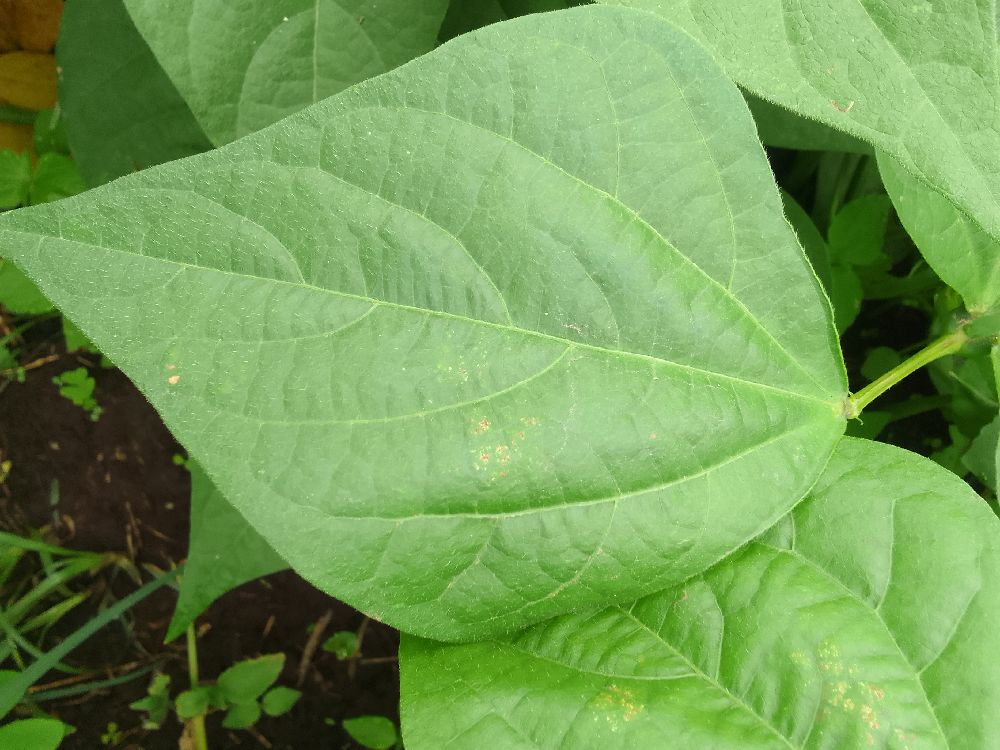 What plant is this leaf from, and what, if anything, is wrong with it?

common bean, healthy
